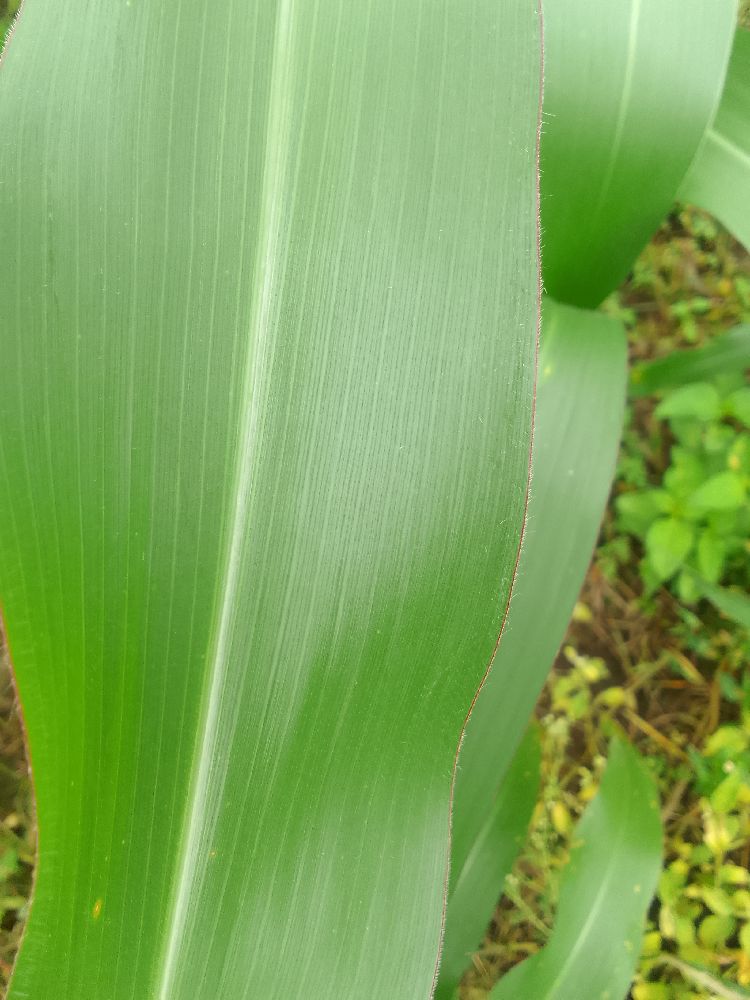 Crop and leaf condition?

maize, healthy
